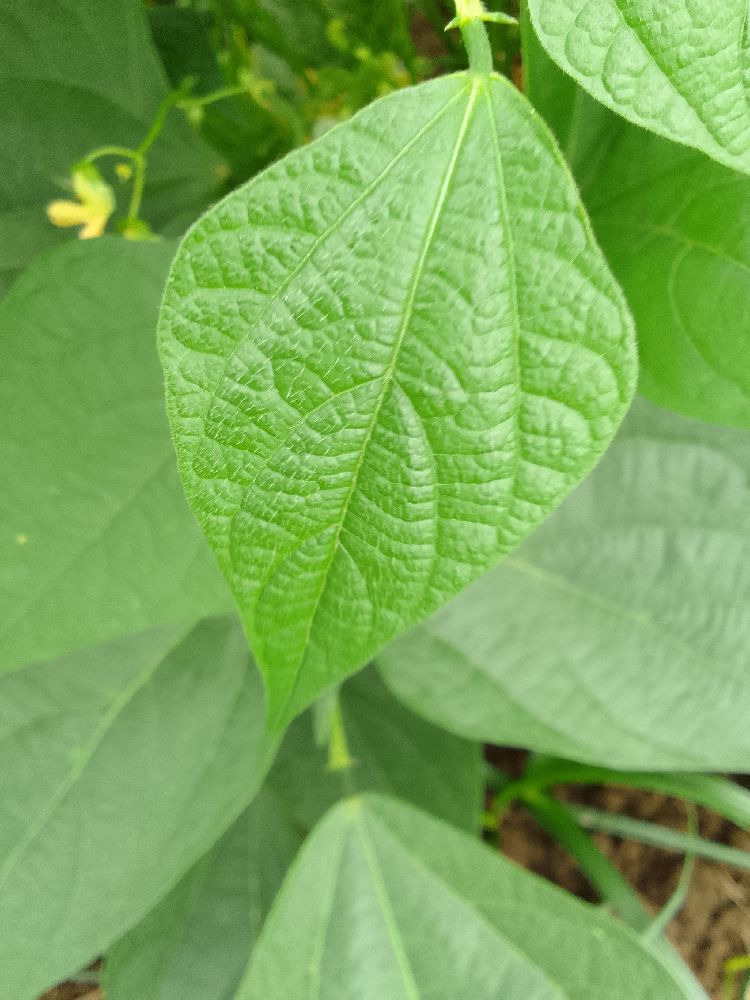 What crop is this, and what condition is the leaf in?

common bean, healthy
